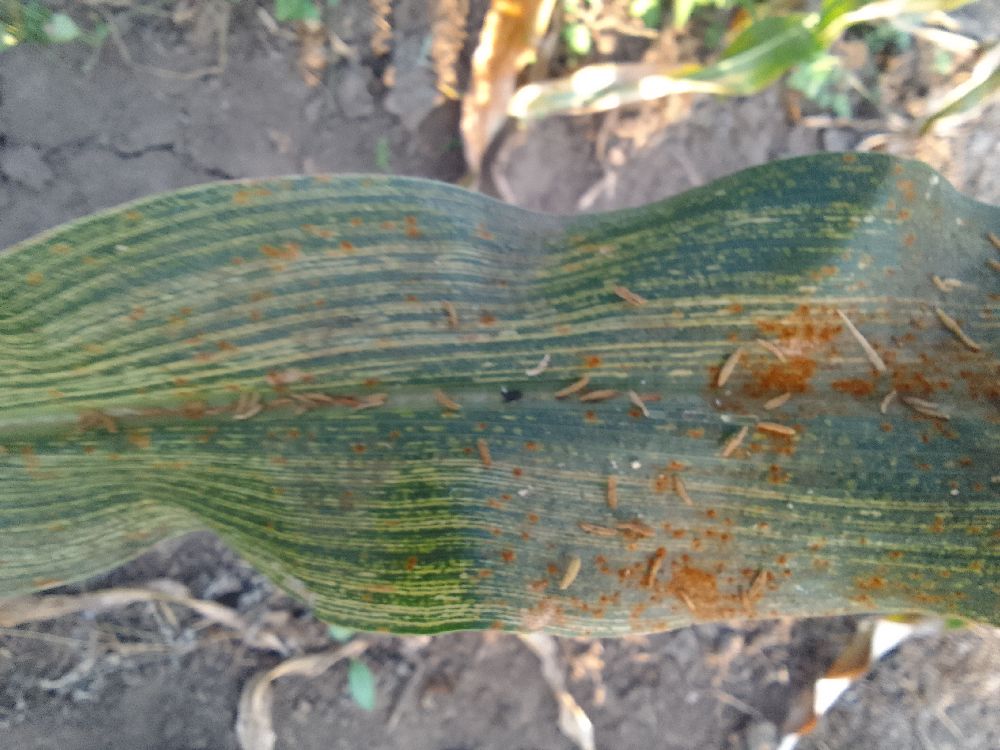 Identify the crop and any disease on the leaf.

maize, maize streak virus
